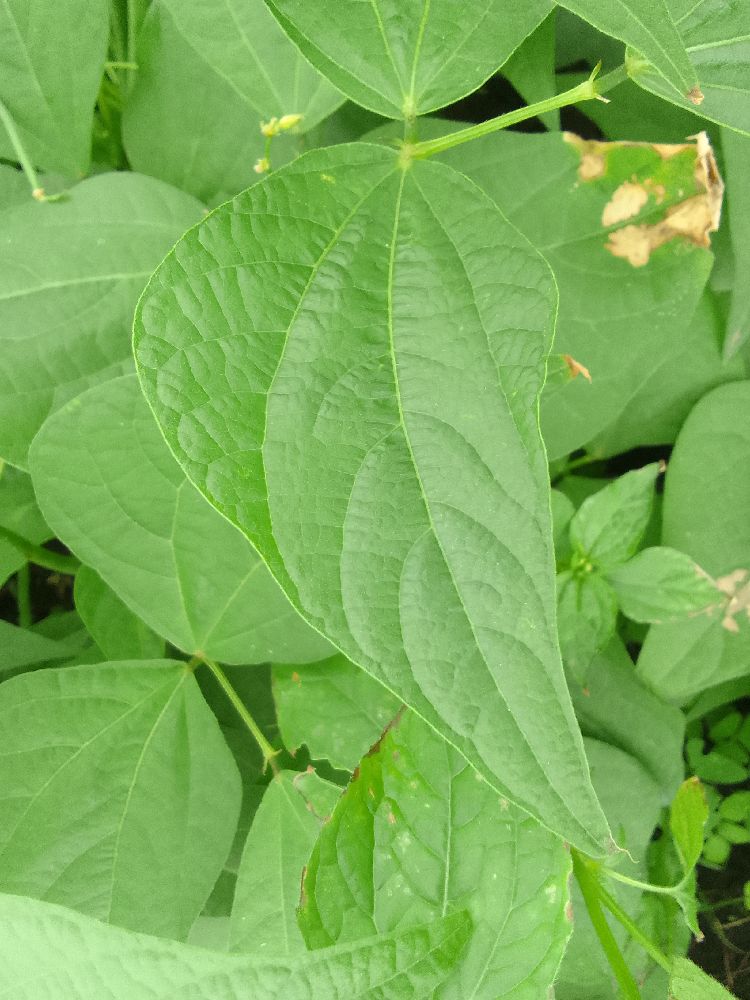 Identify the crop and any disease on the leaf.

common bean, healthy
